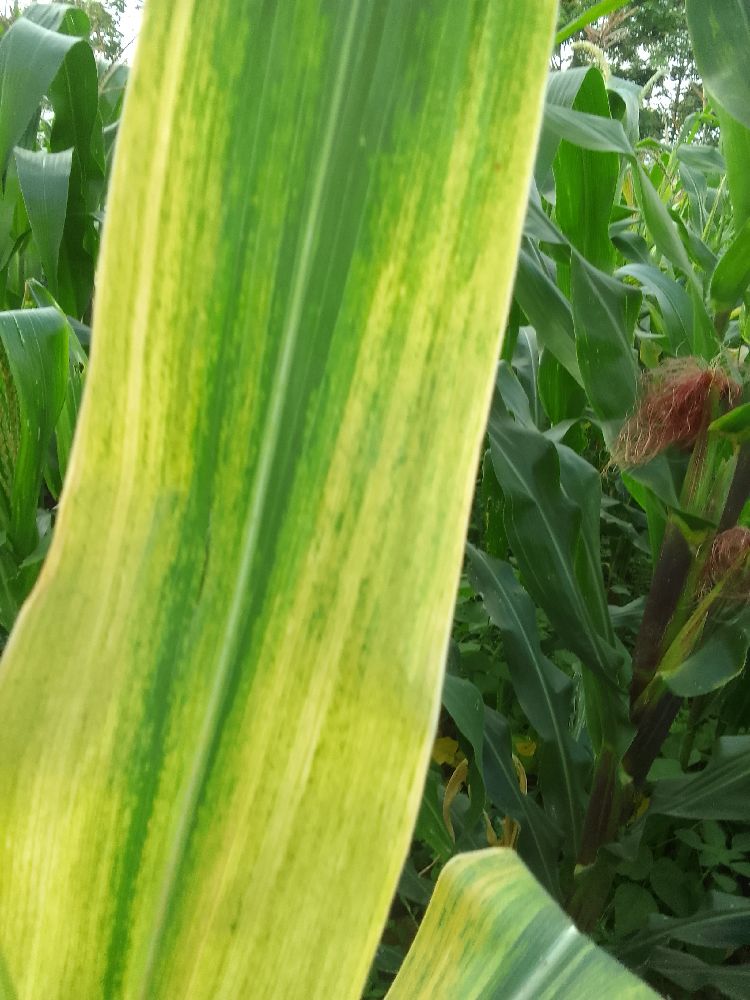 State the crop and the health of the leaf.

maize, maize lethal necrosis
